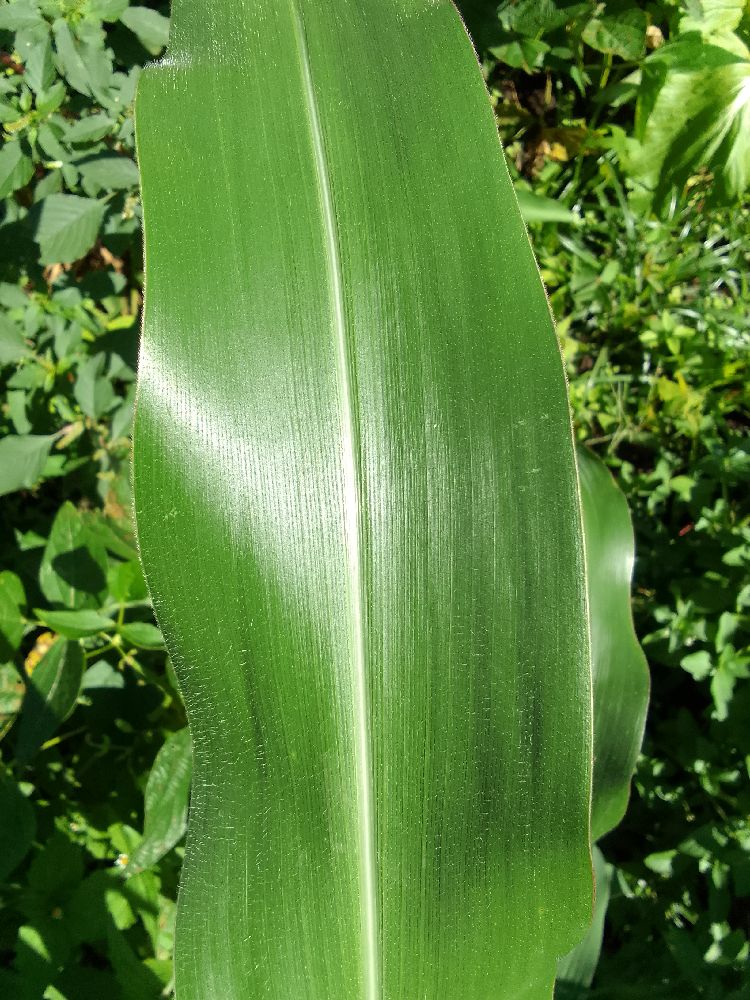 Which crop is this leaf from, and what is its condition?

maize, healthy
